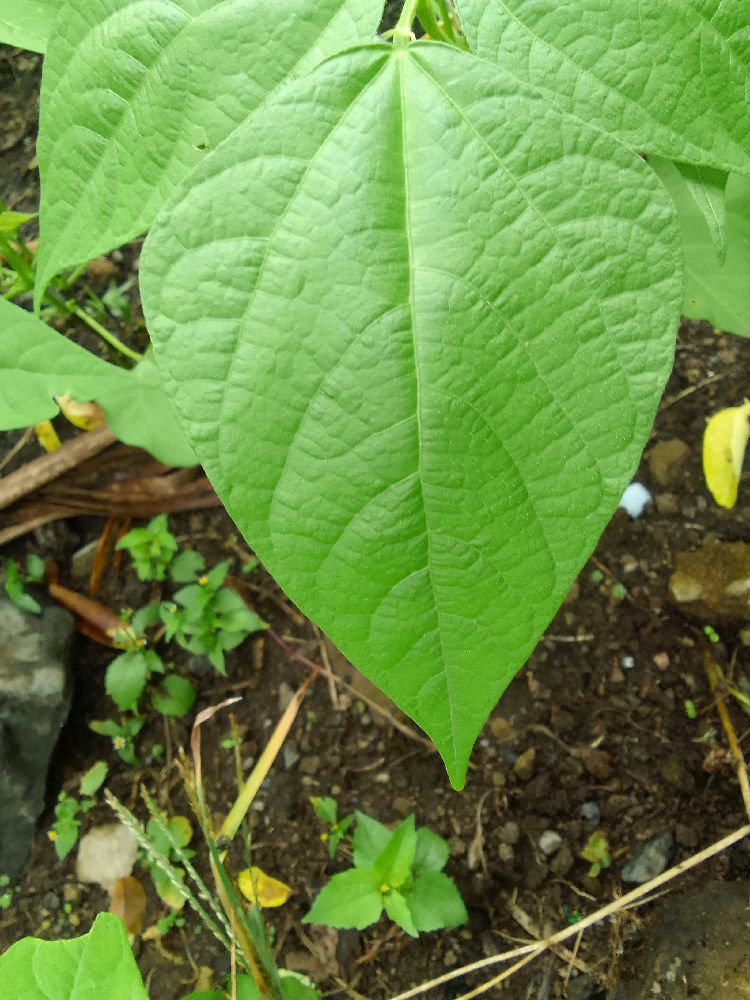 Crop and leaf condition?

common bean, healthy
